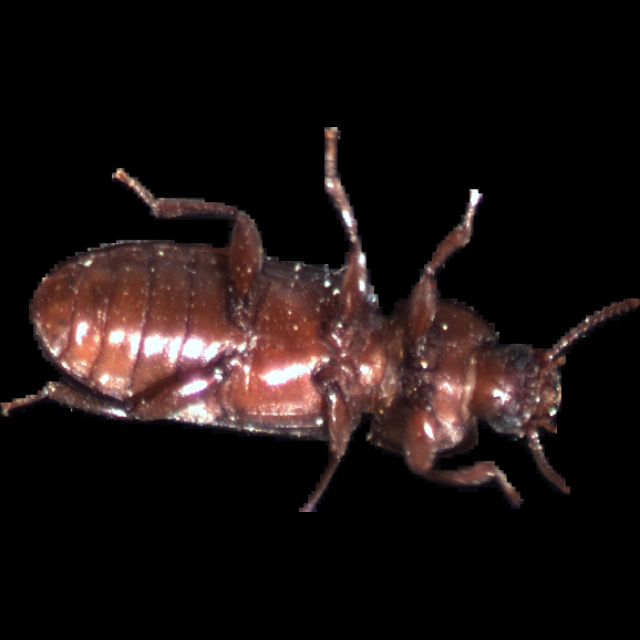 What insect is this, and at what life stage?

mealworm beetle
